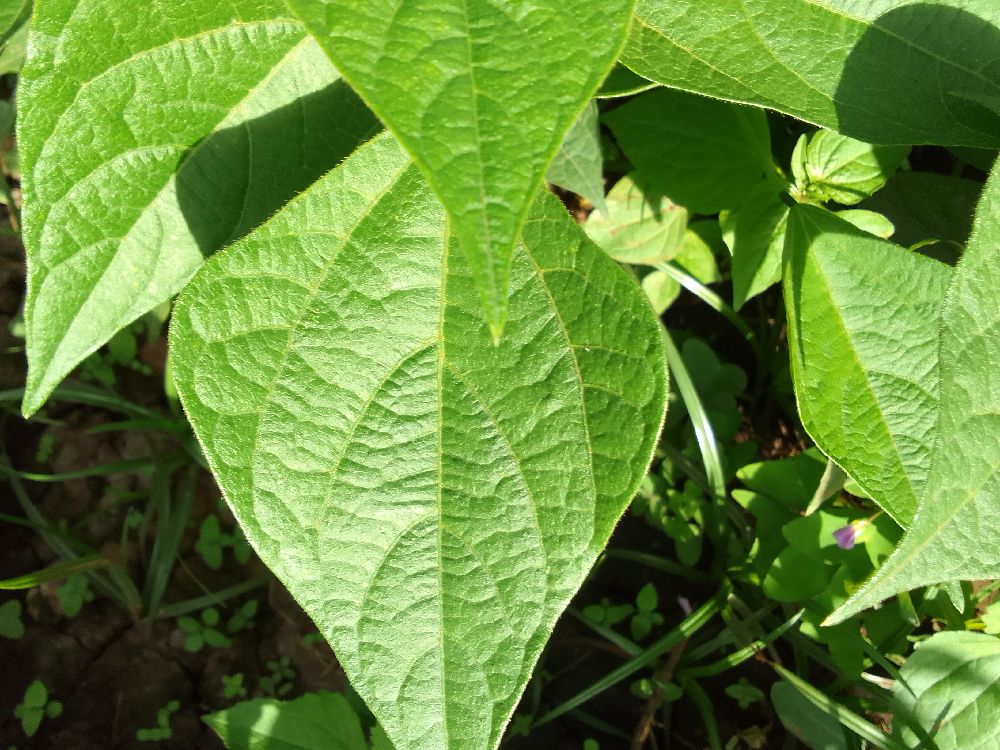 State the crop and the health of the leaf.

common bean, healthy
